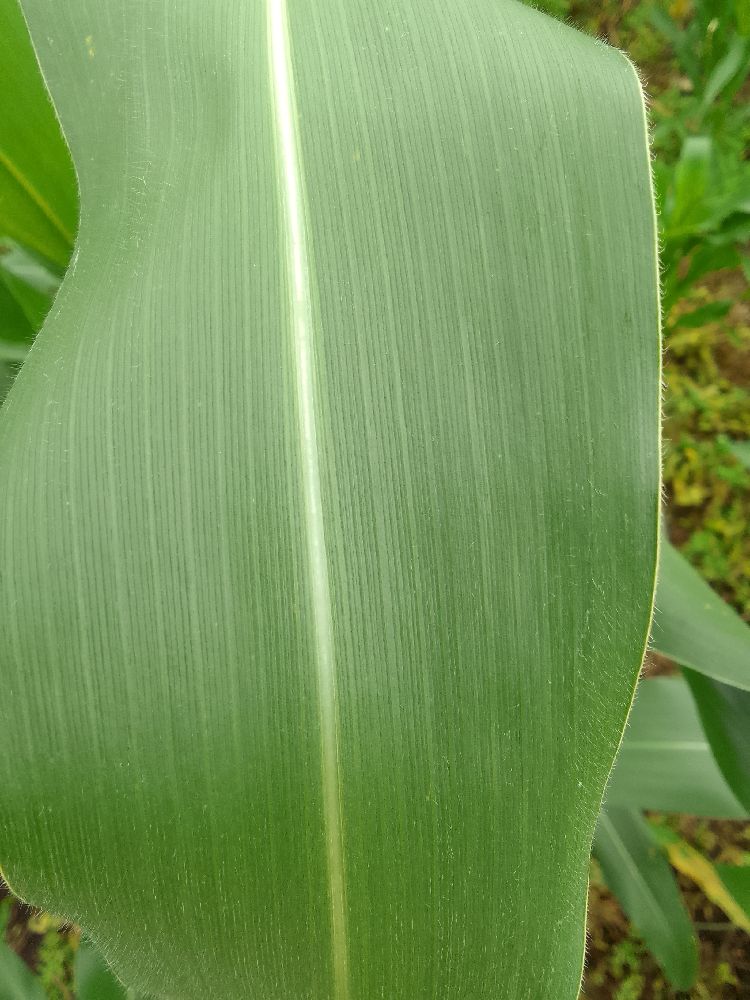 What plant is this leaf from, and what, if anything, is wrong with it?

maize, healthy
